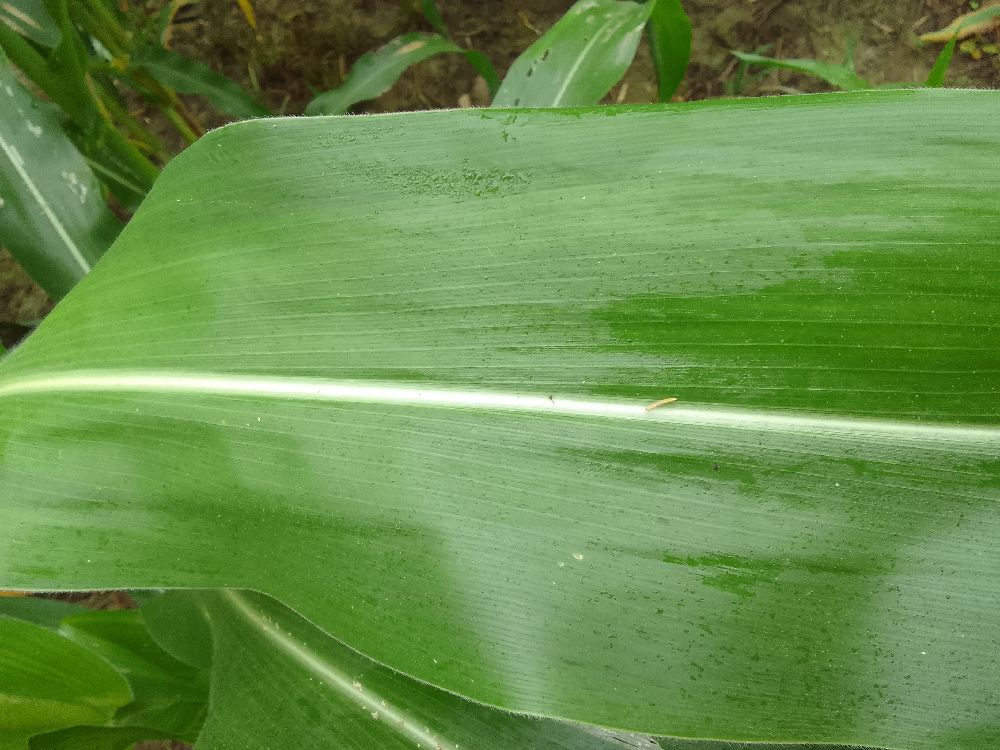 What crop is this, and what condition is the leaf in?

maize, healthy
